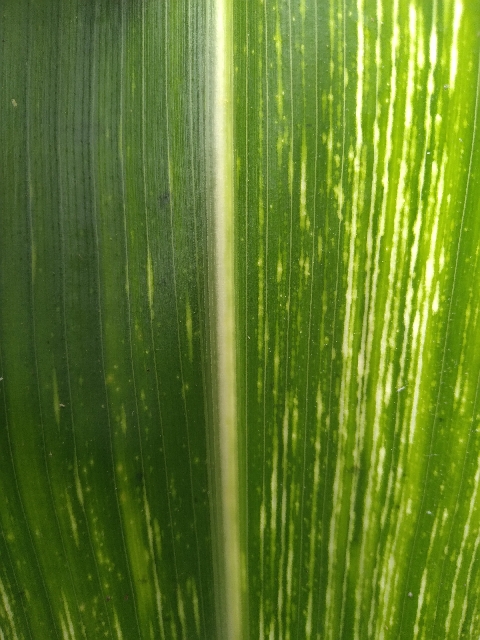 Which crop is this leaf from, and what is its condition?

maize, maize streak virus
